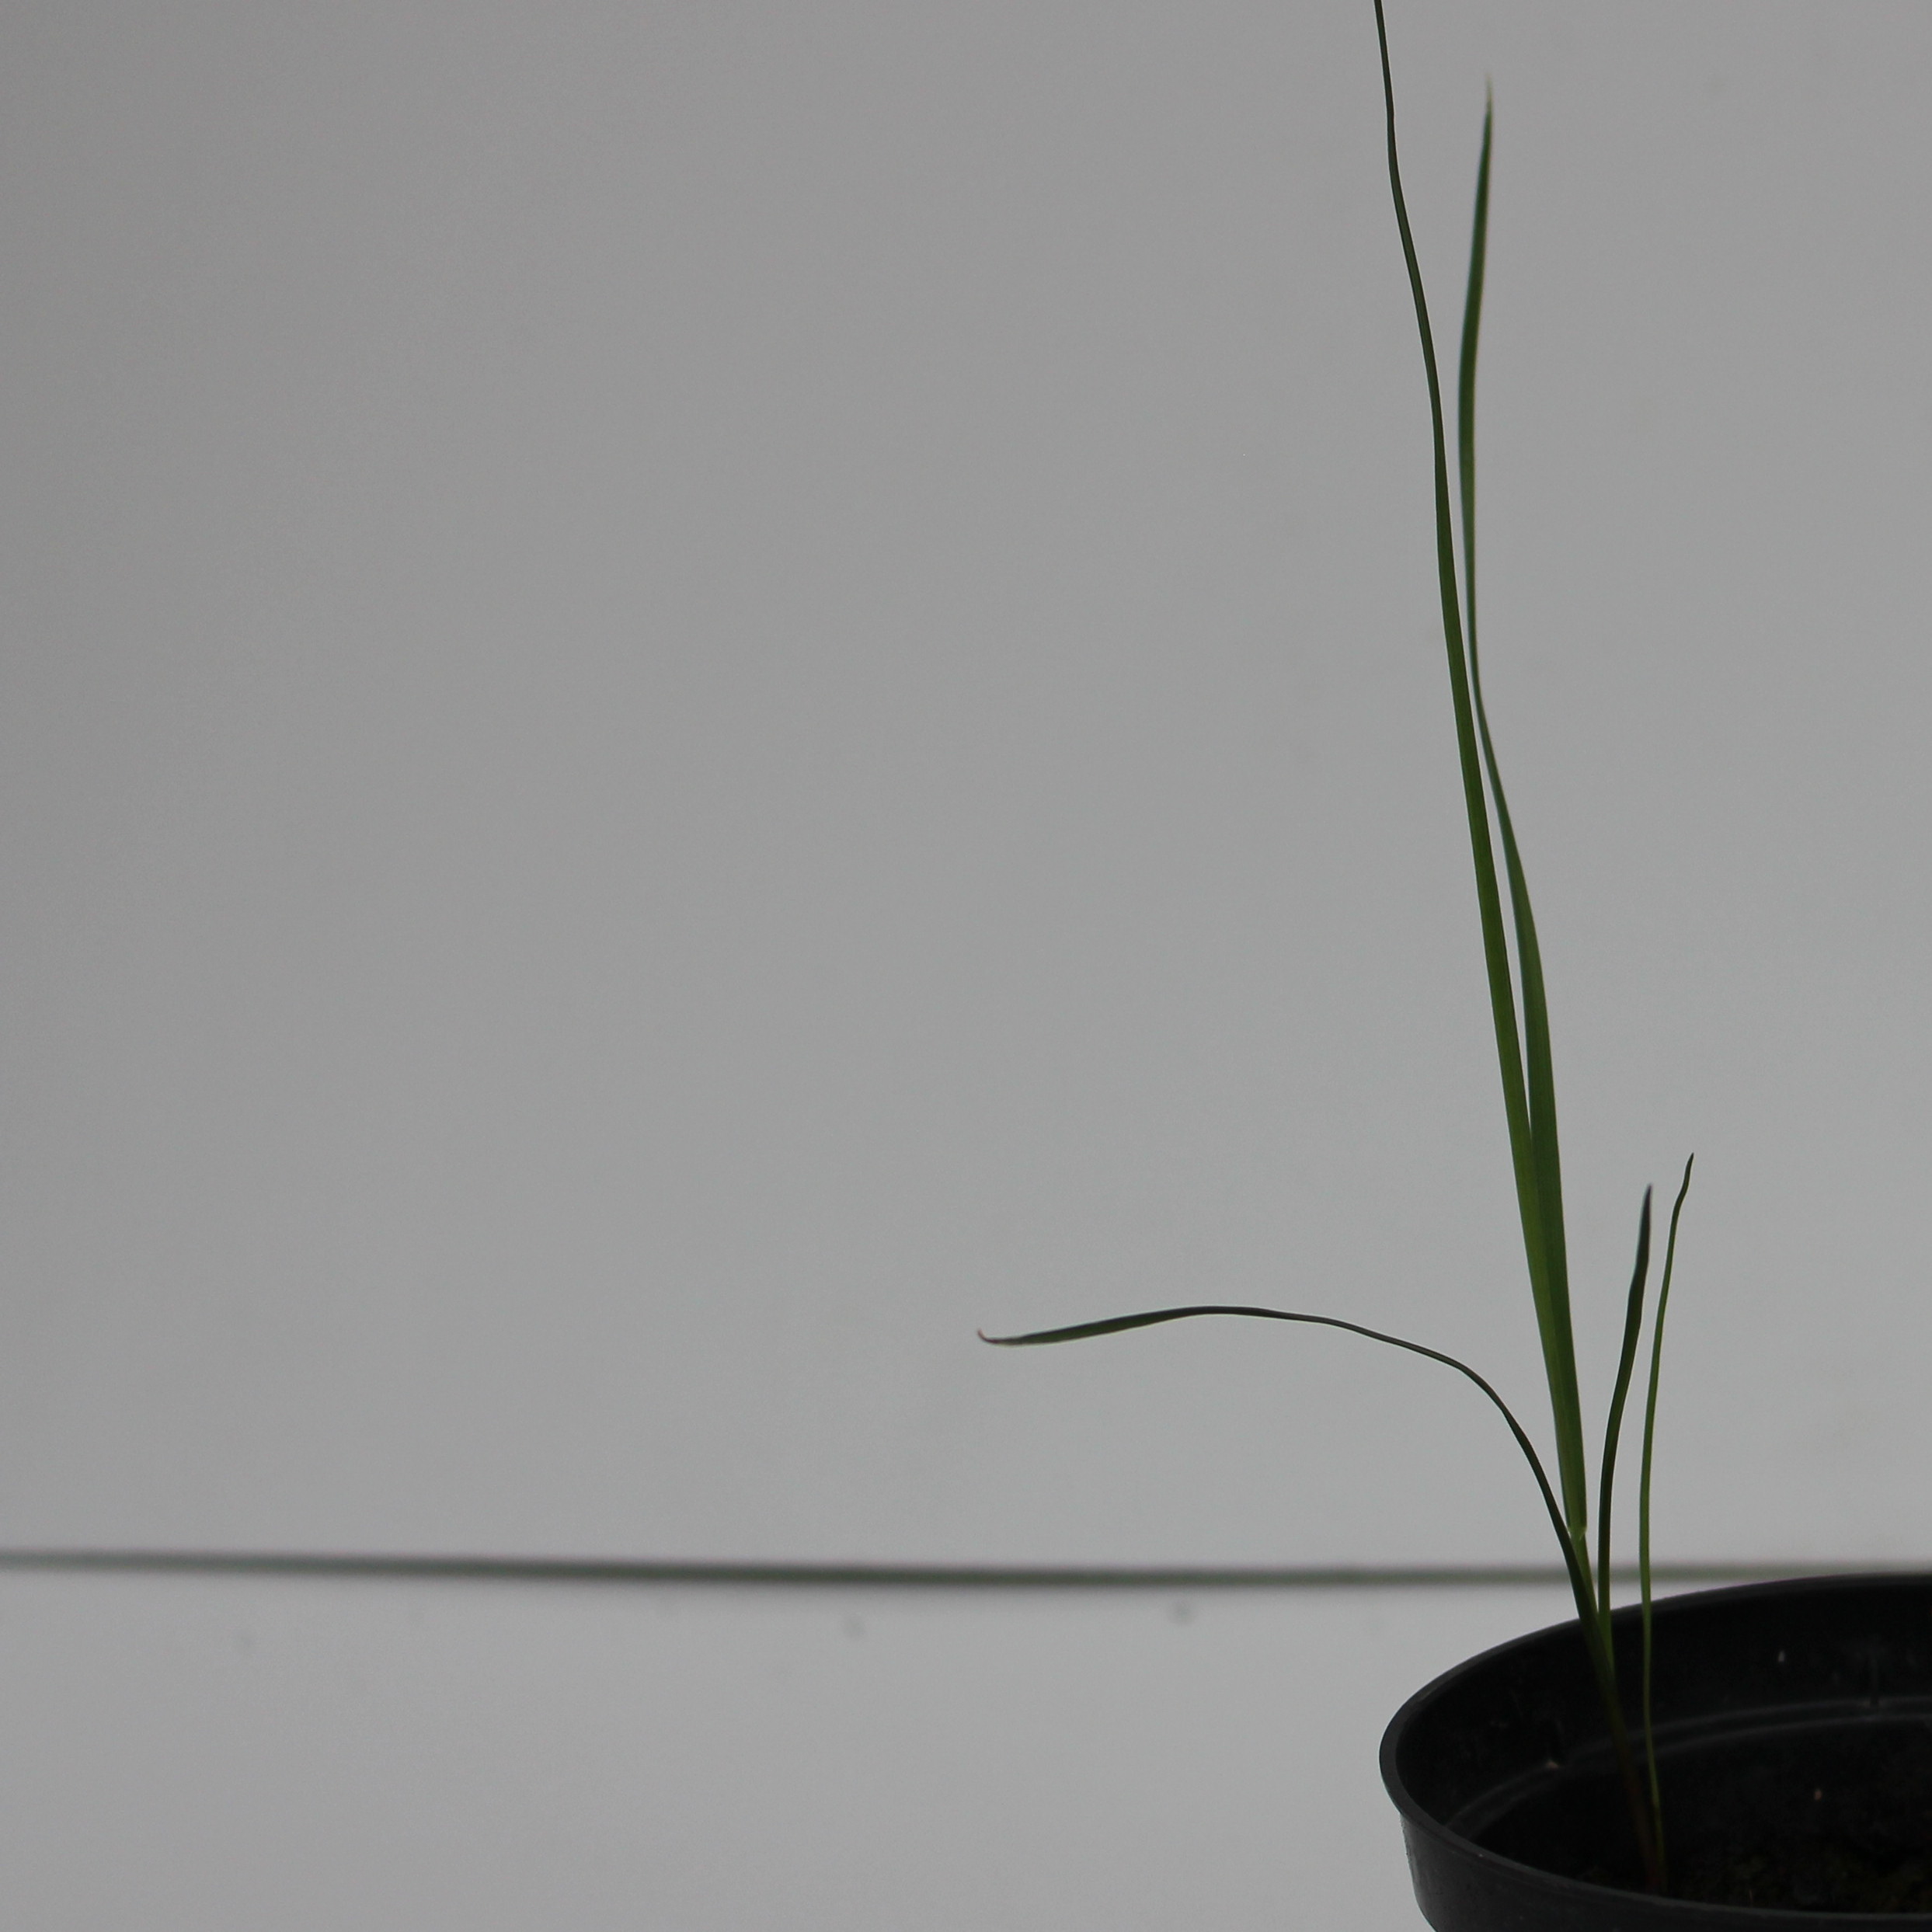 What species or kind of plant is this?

Lolium multiflorum
